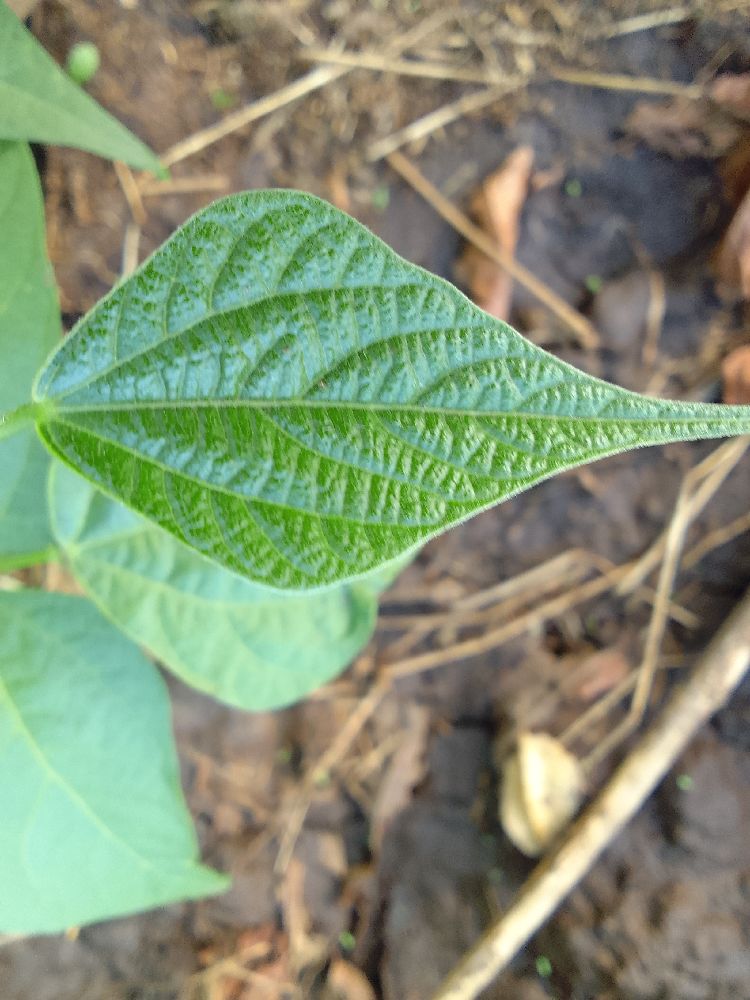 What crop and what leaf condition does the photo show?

common bean, healthy
